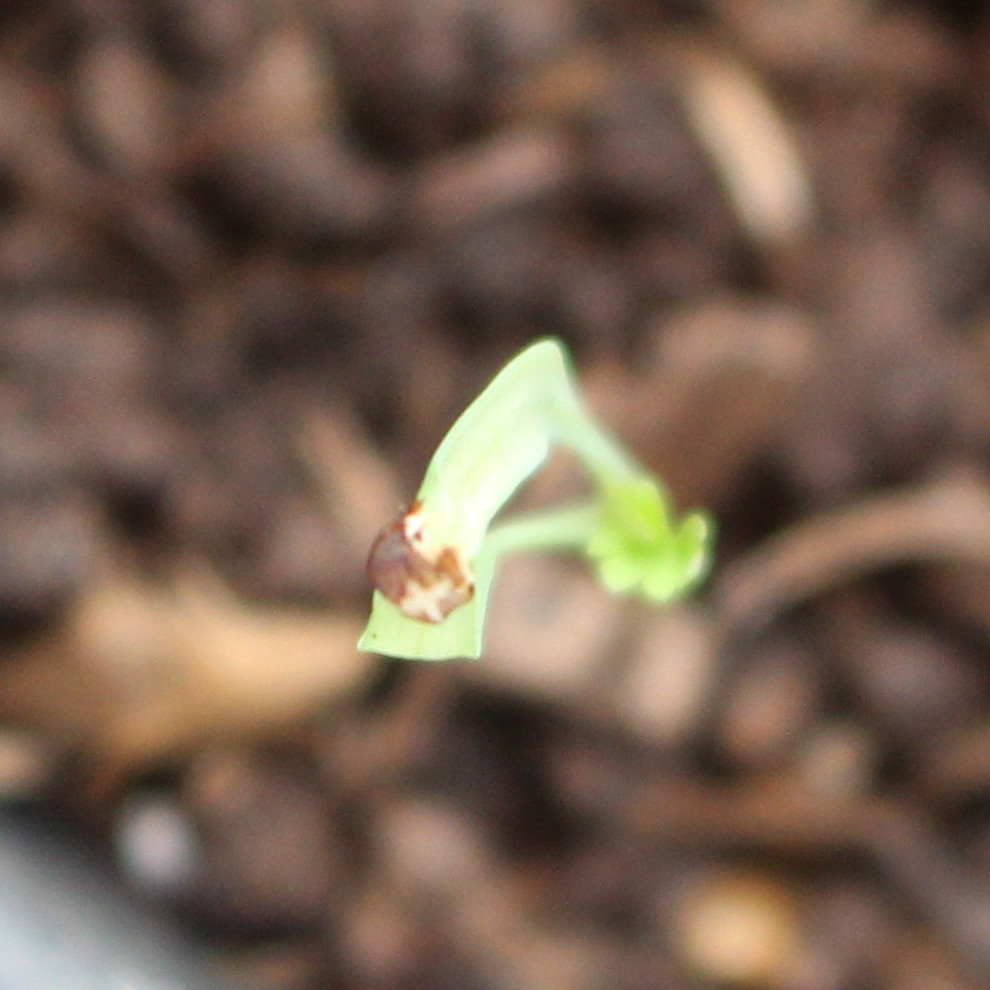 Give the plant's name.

Fumaria officinalis
